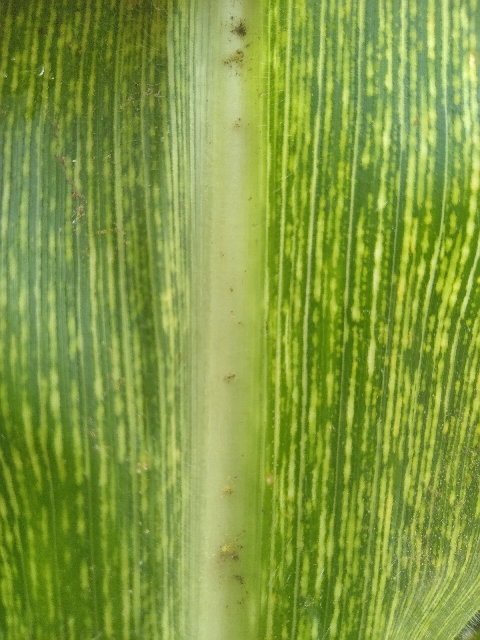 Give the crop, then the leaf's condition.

maize, maize streak virus
